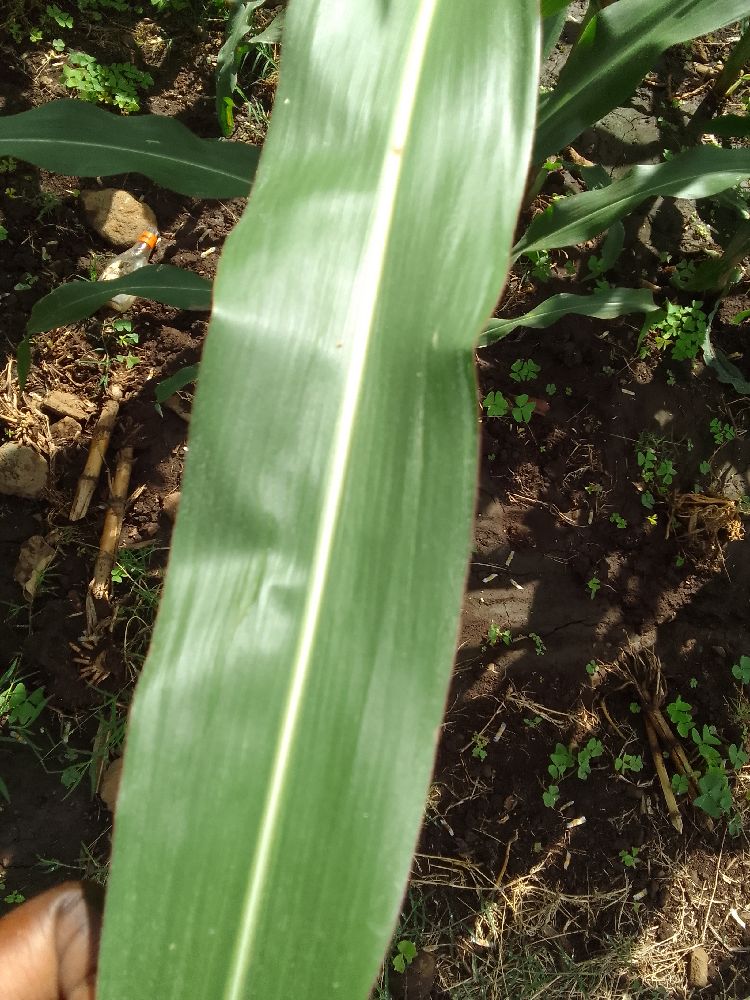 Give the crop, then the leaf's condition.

maize, healthy
